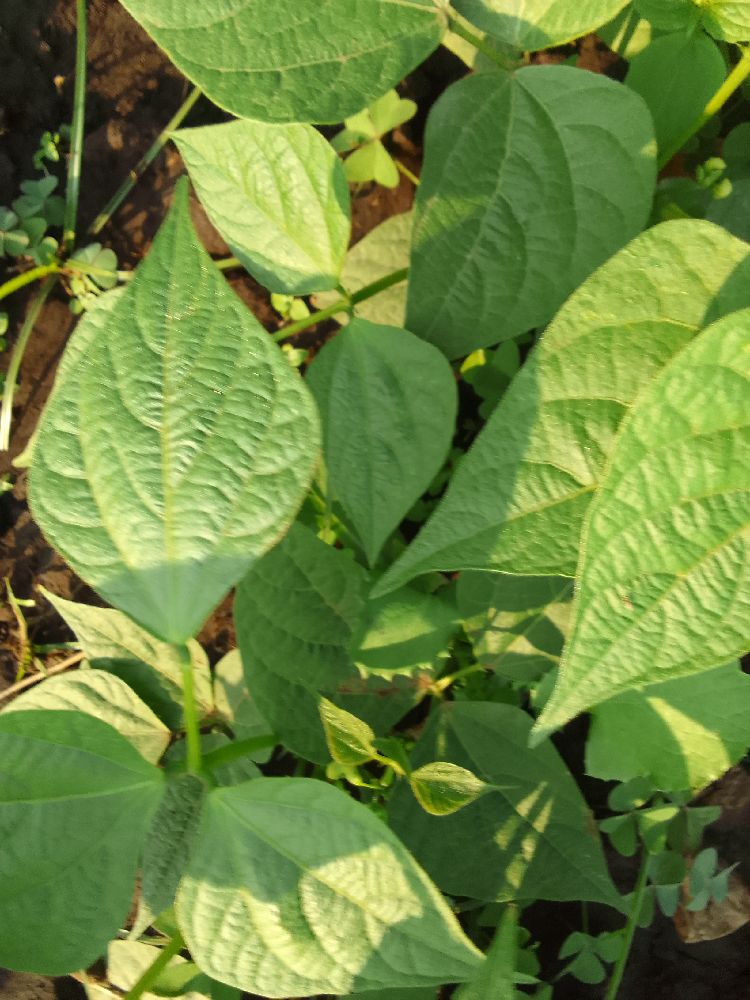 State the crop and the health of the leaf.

common bean, healthy
